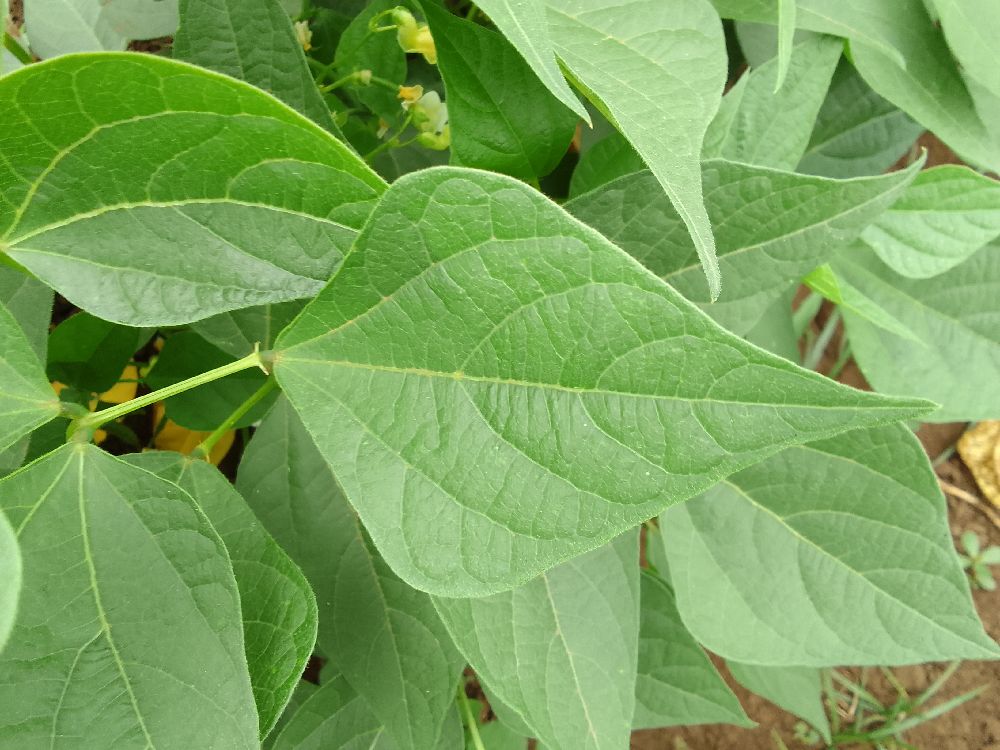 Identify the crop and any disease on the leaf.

common bean, healthy
